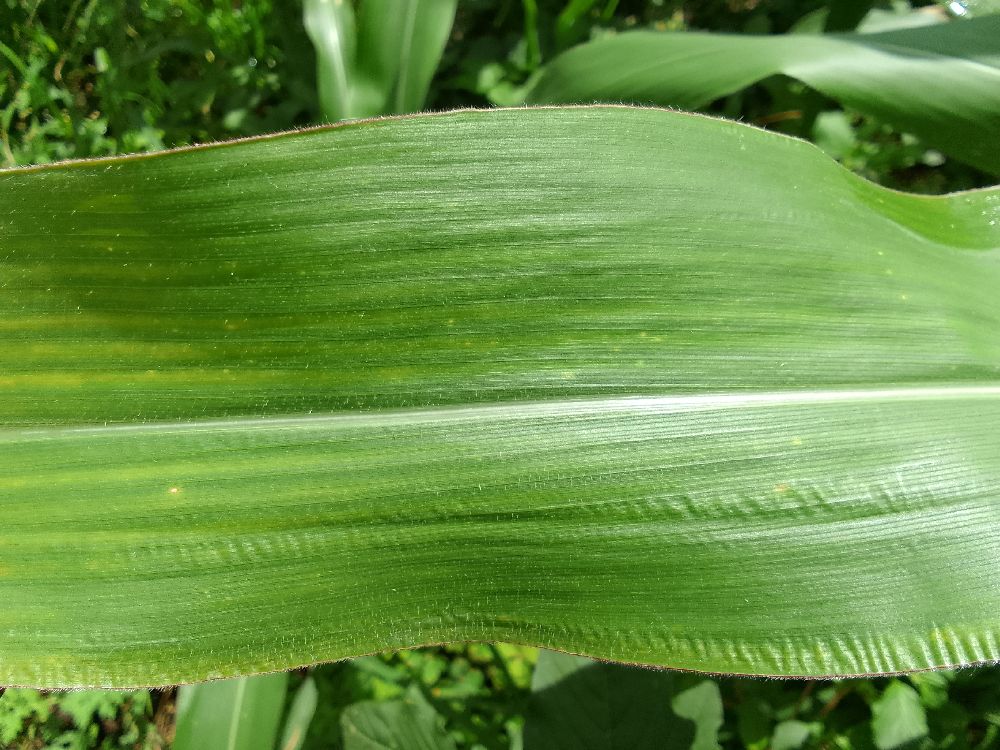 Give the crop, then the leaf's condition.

maize, healthy
